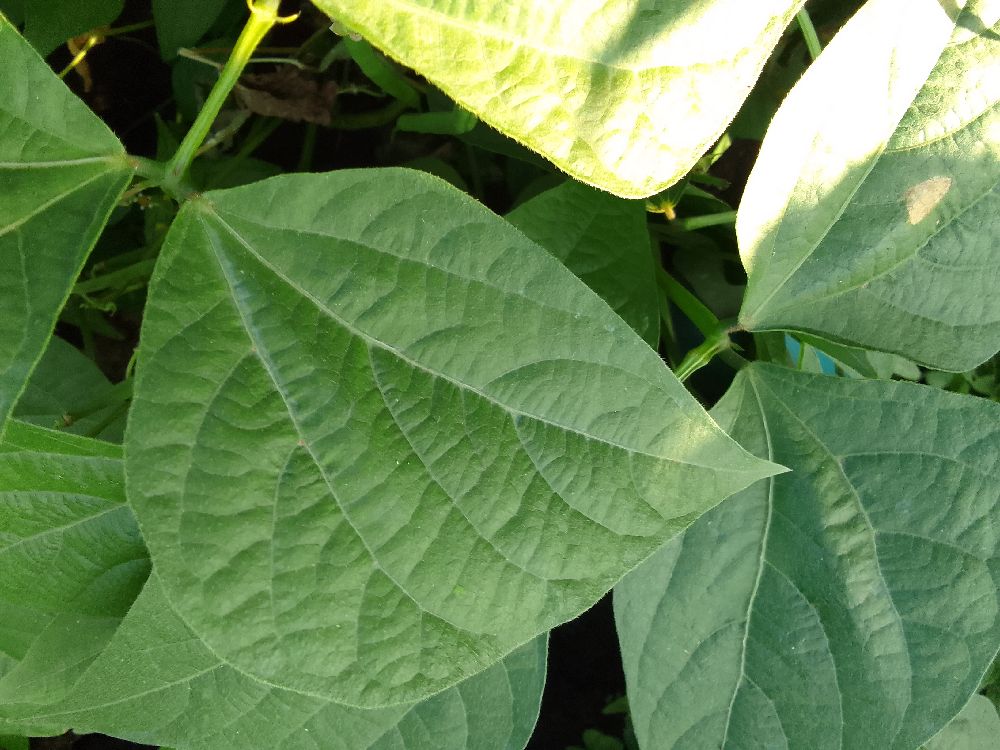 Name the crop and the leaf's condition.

common bean, healthy
